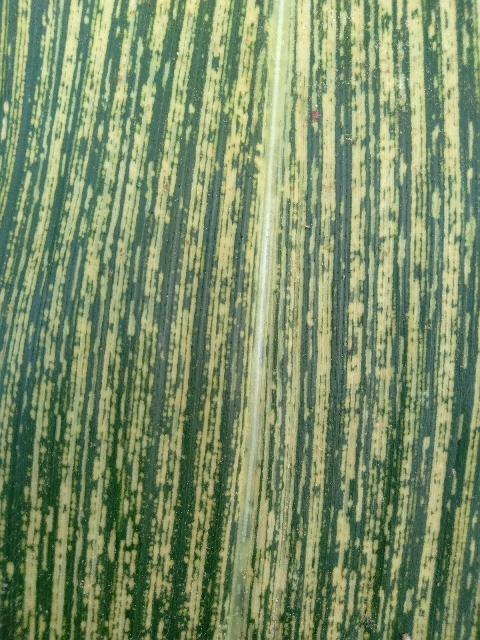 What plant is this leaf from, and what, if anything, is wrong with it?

maize, maize streak virus
